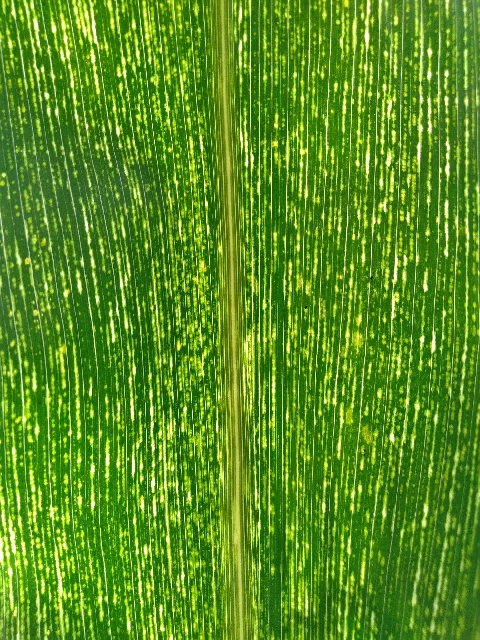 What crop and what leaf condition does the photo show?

maize, maize streak virus
